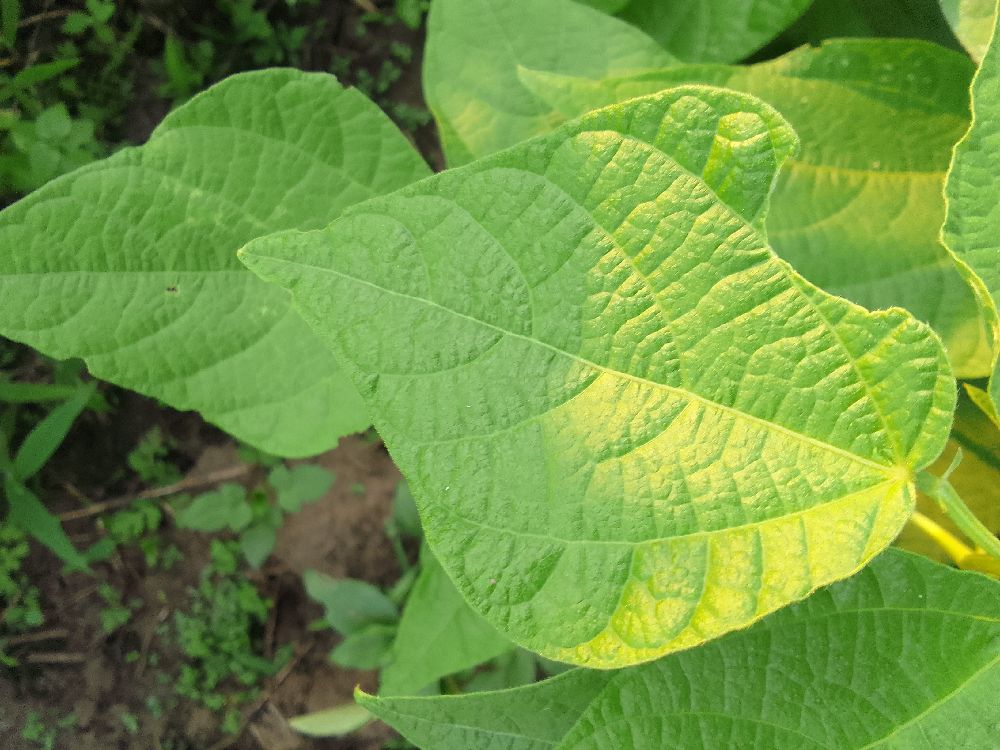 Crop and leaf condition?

common bean, healthy
